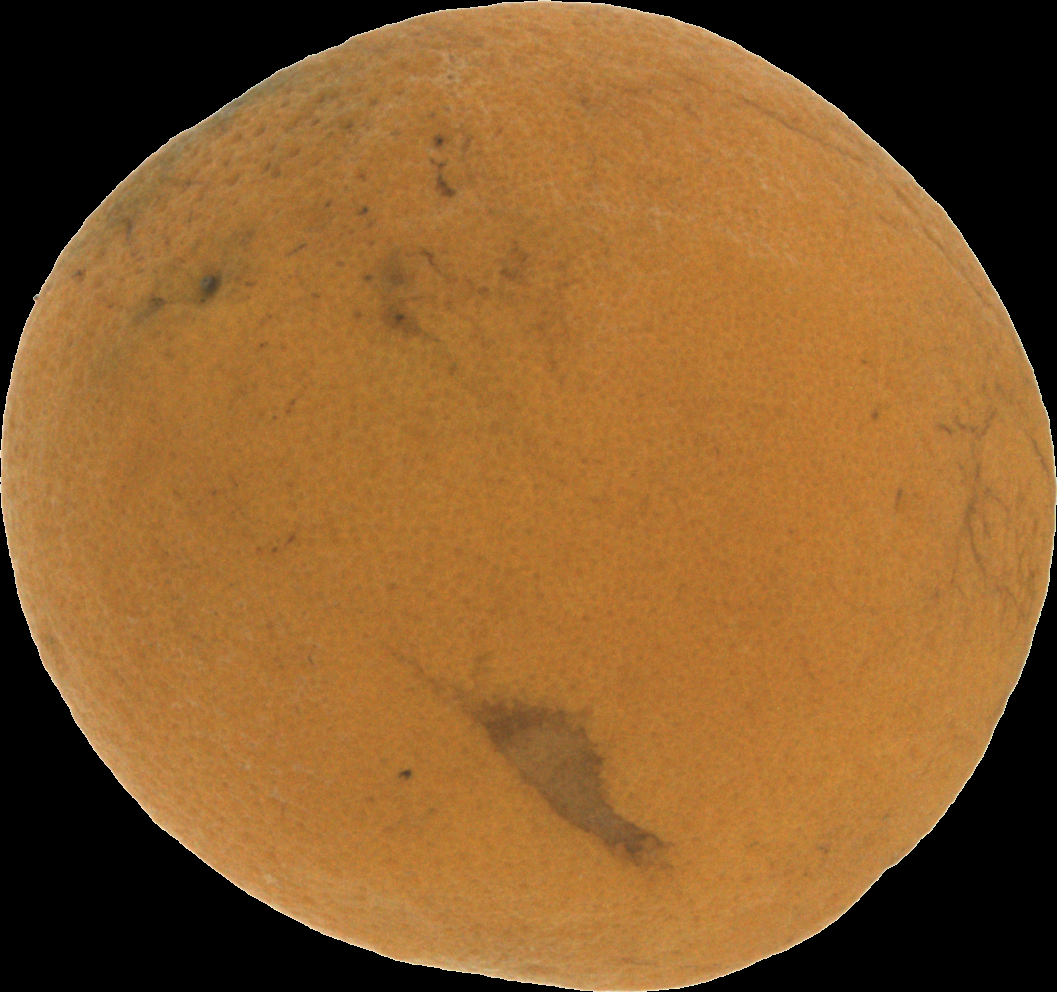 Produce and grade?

orange, bad
